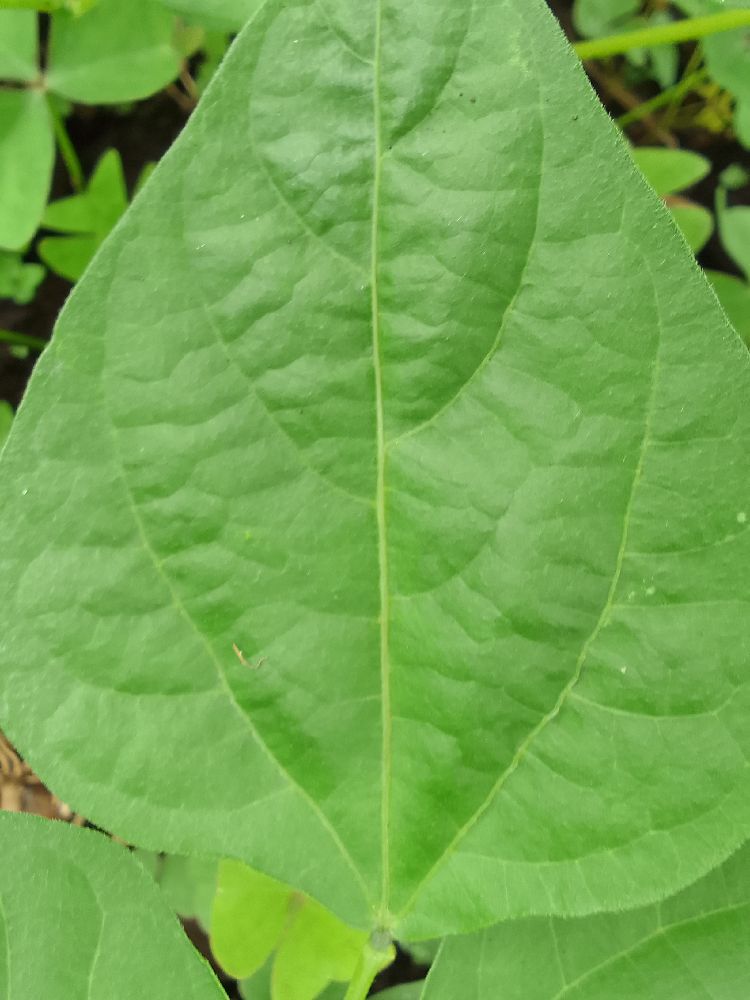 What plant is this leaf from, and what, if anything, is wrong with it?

common bean, healthy
